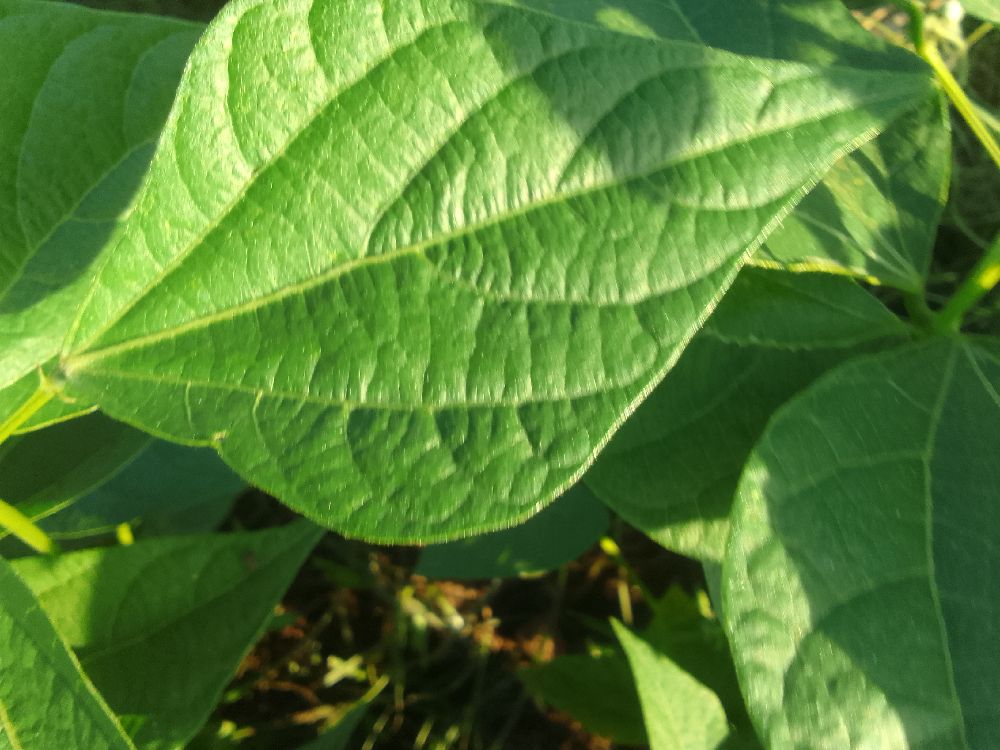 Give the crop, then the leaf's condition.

common bean, healthy
